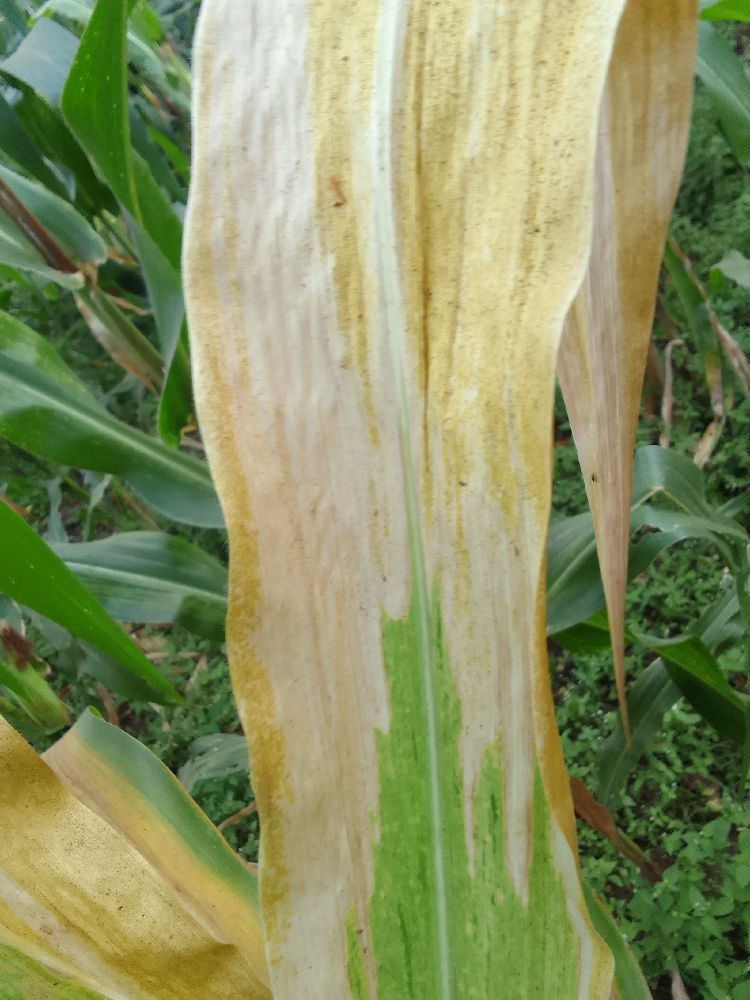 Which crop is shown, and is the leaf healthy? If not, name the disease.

maize, maize lethal necrosis
